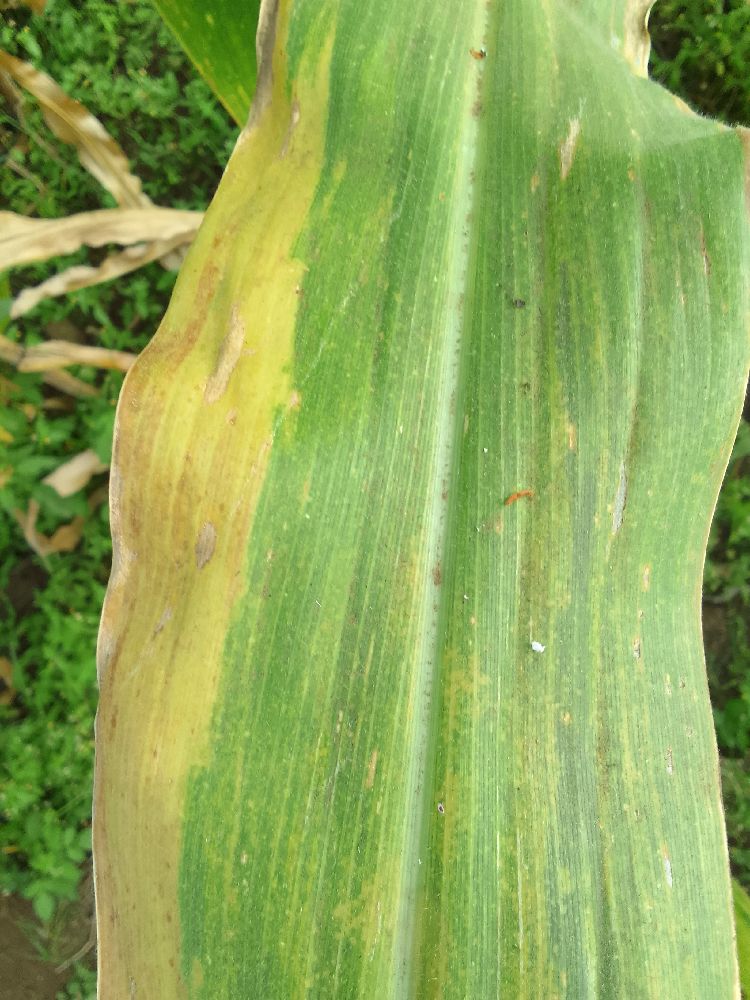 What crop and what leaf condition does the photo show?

maize, maize lethal necrosis
